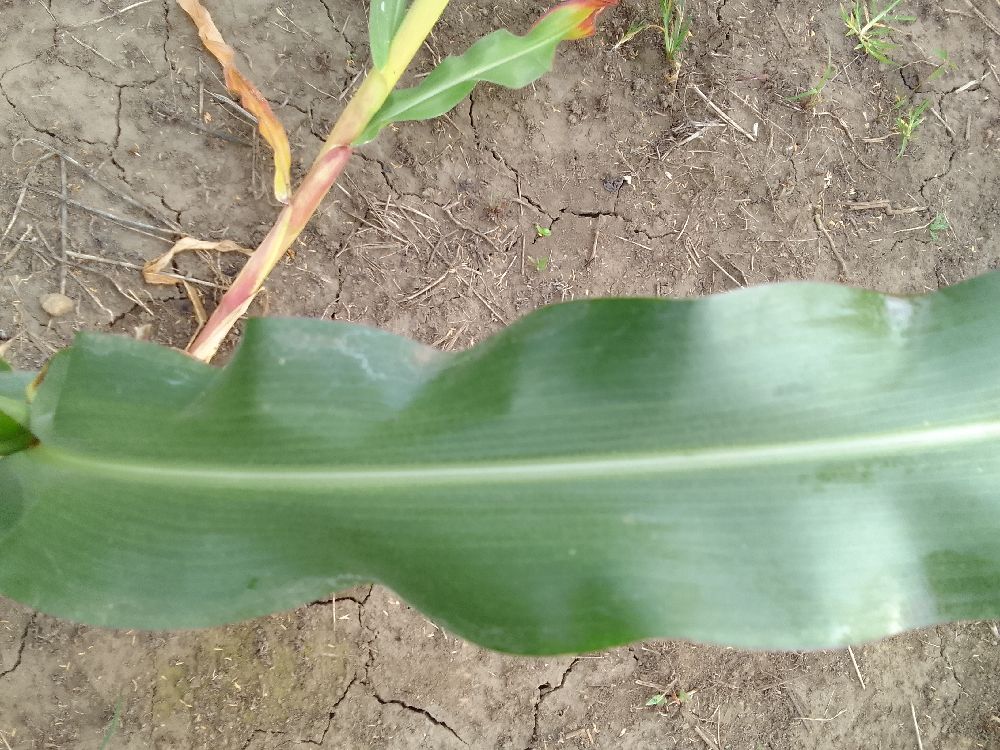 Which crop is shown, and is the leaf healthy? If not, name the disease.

maize, healthy
